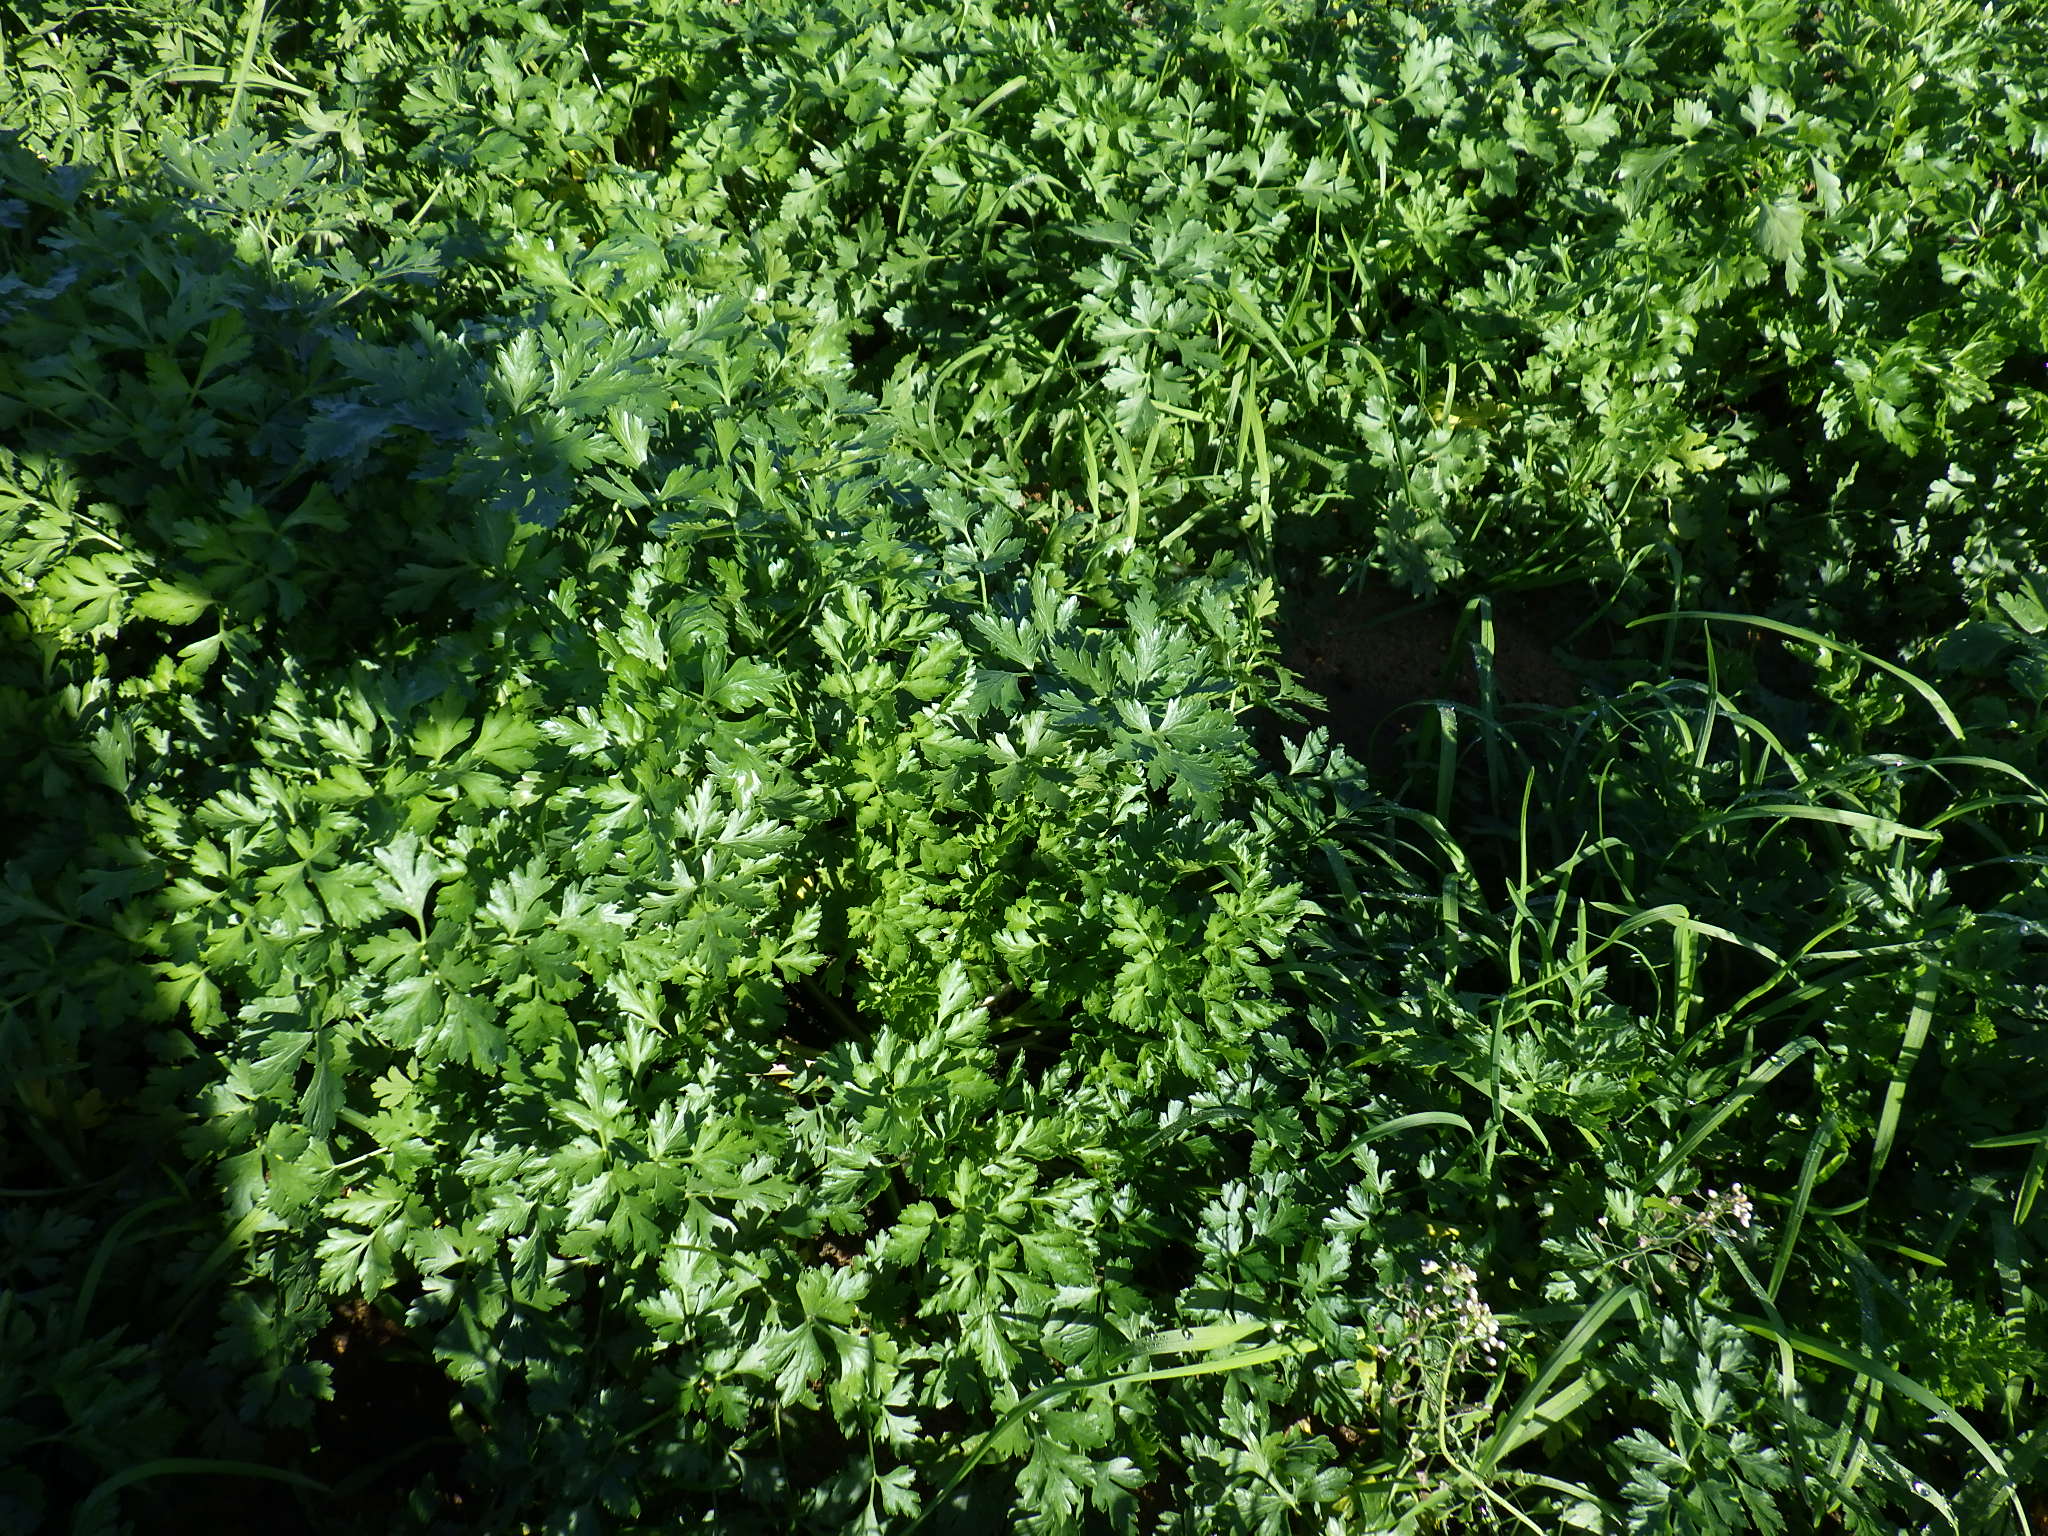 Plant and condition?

parsley, healthy
